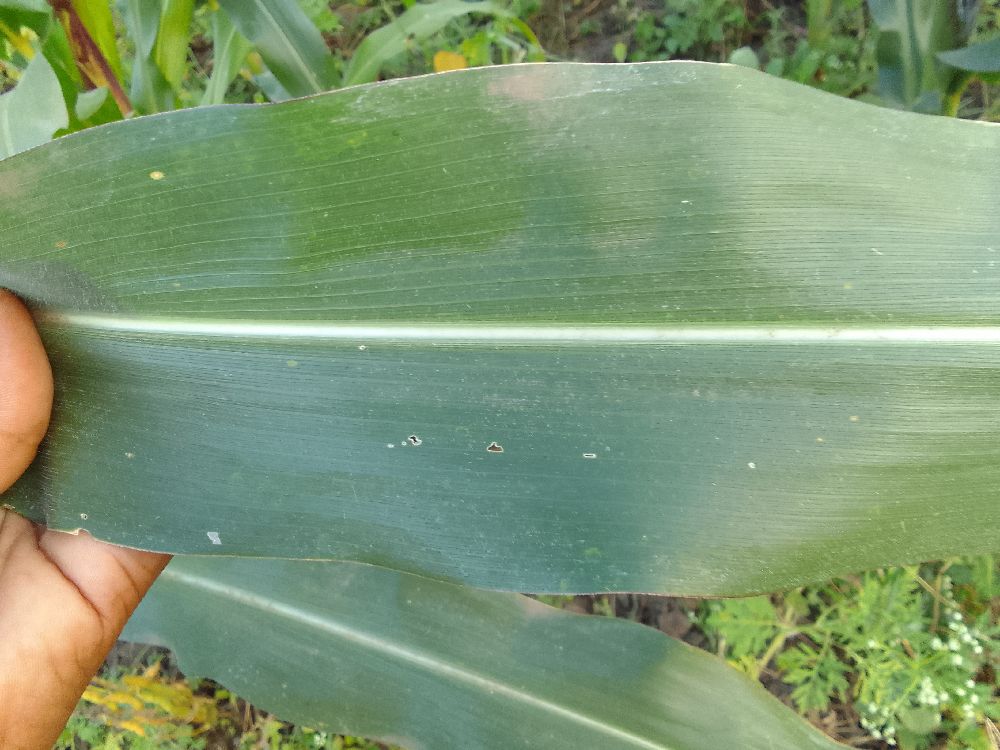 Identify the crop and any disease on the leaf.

maize, healthy
